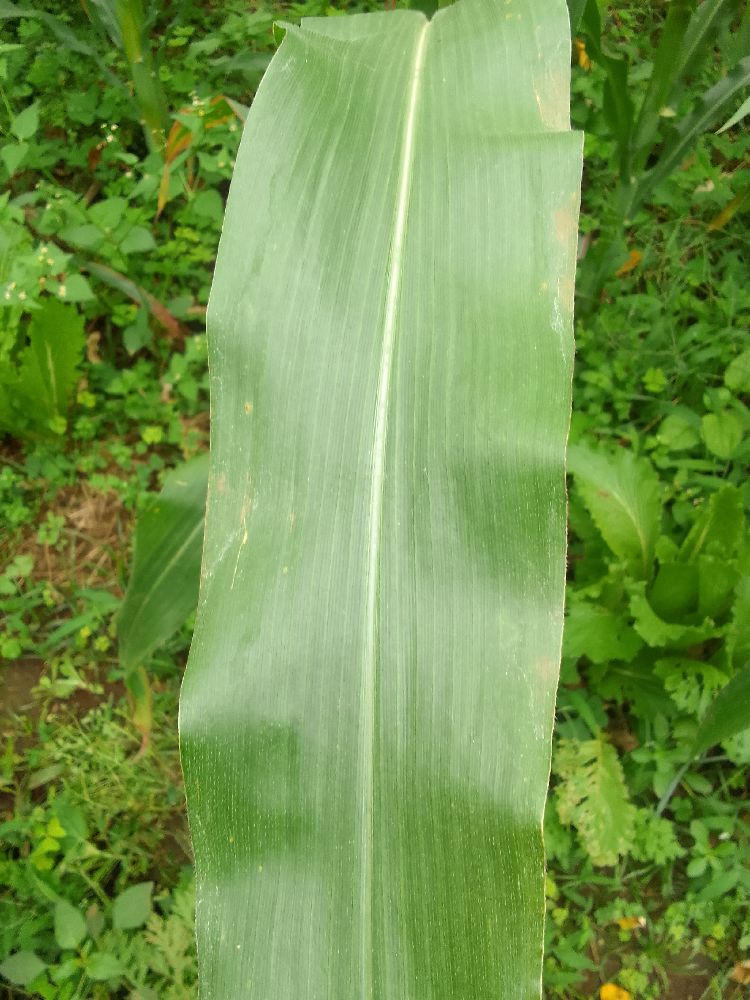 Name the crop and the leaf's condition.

maize, healthy
